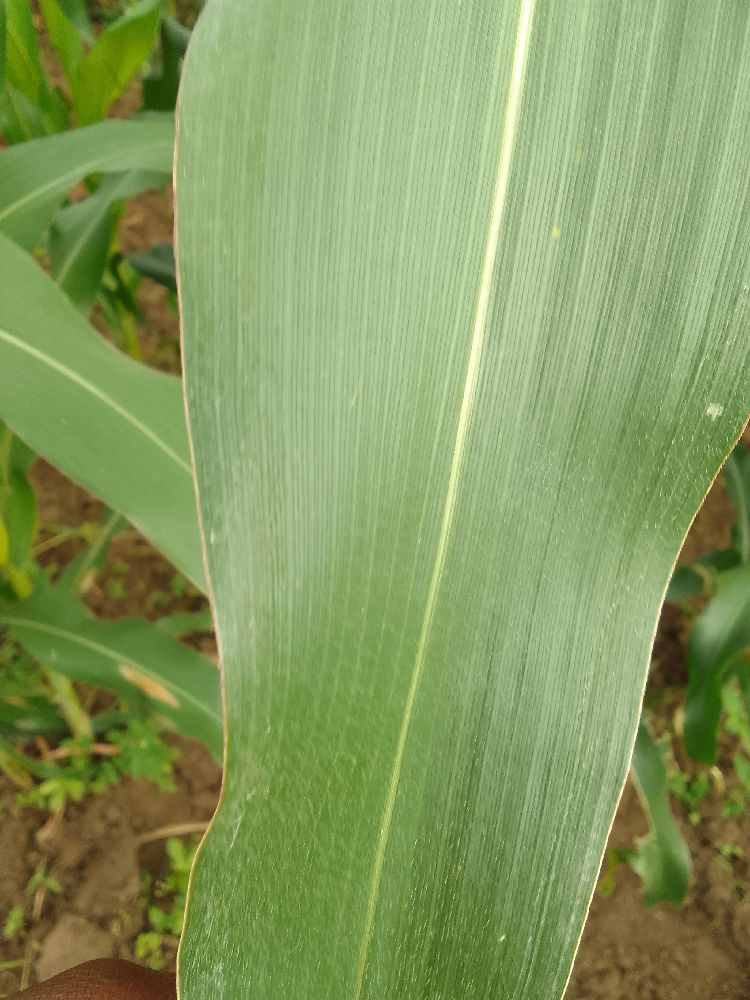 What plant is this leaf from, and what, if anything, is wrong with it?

maize, healthy
